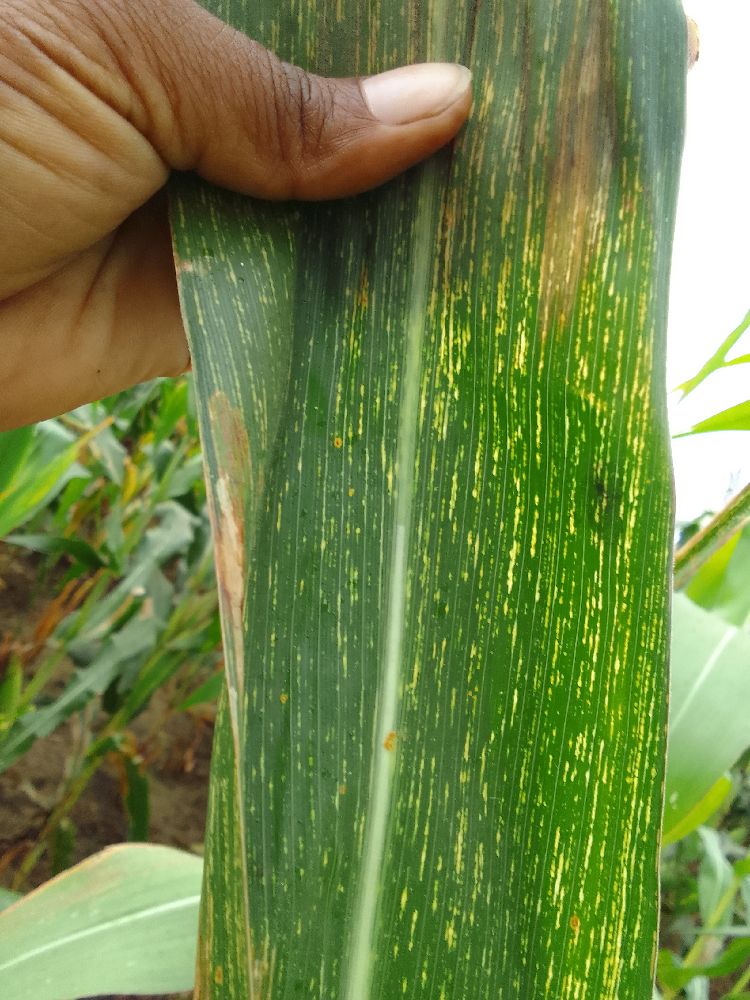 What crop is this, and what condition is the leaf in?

maize, maize streak virus
